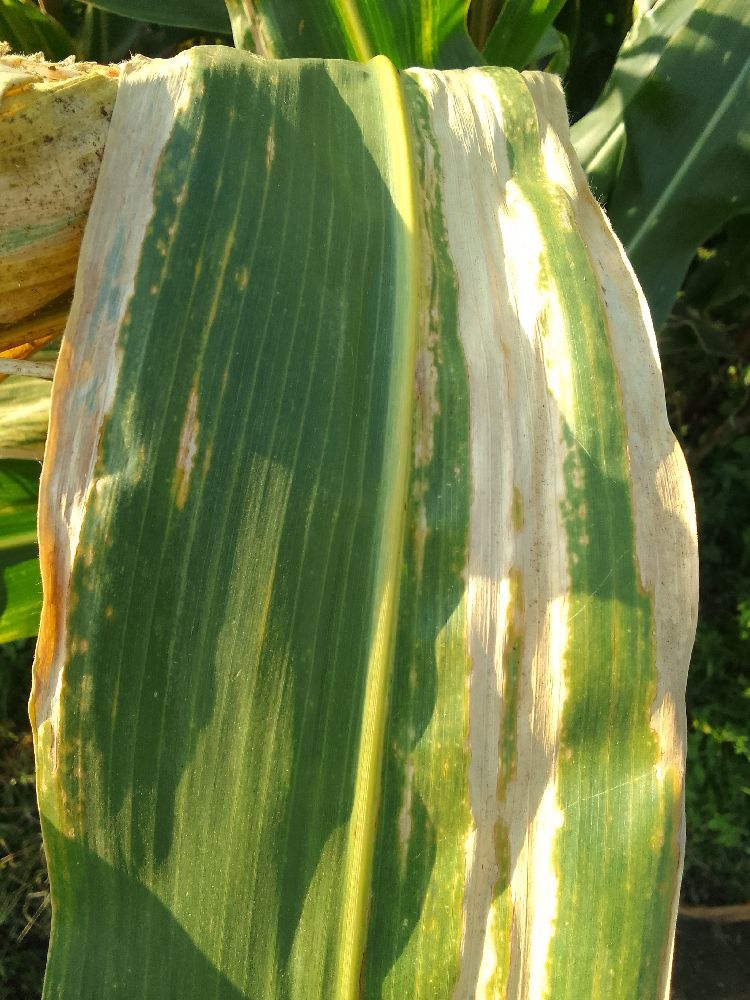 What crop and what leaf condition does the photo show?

maize, maize lethal necrosis
